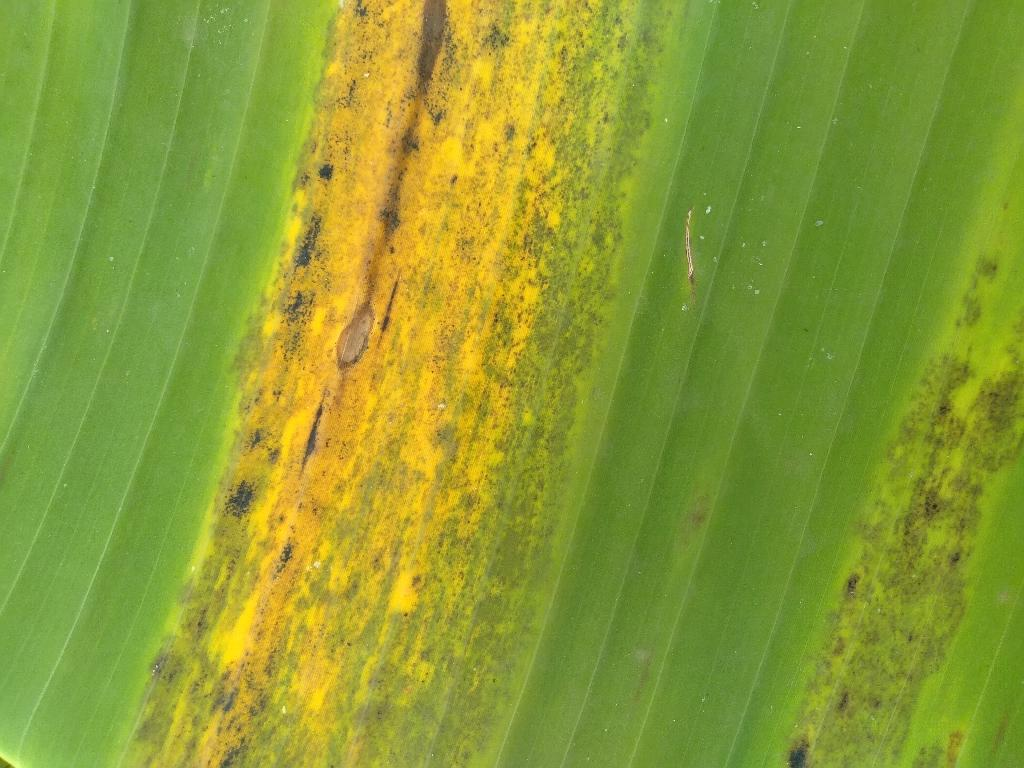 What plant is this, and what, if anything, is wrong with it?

banana, black sigatoka
